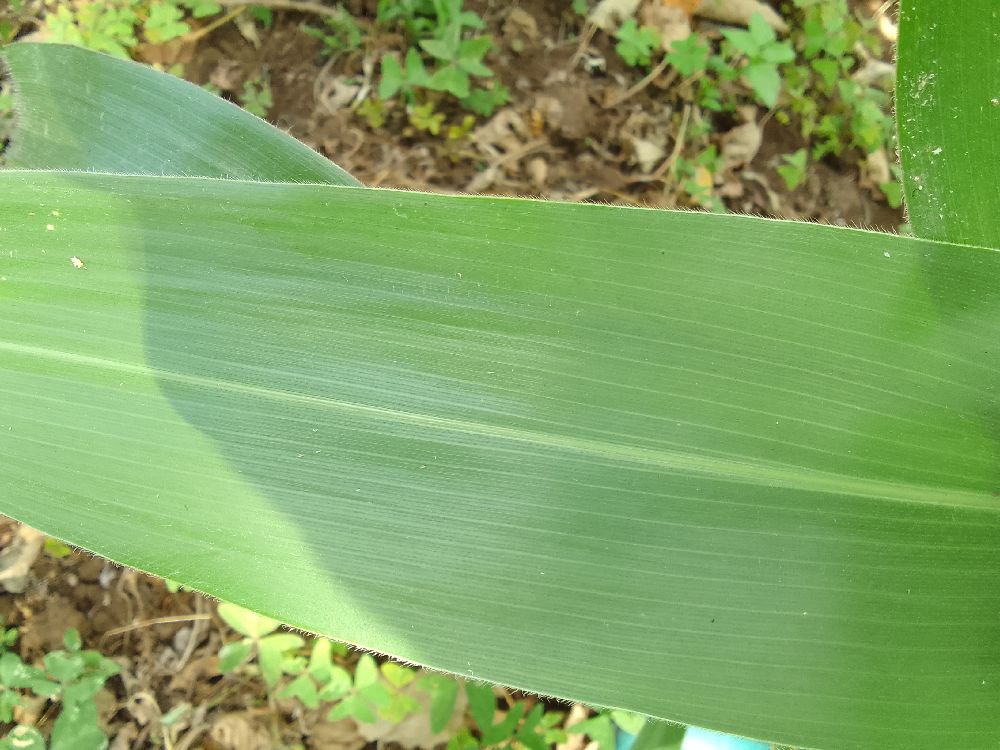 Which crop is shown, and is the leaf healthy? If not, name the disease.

maize, healthy
